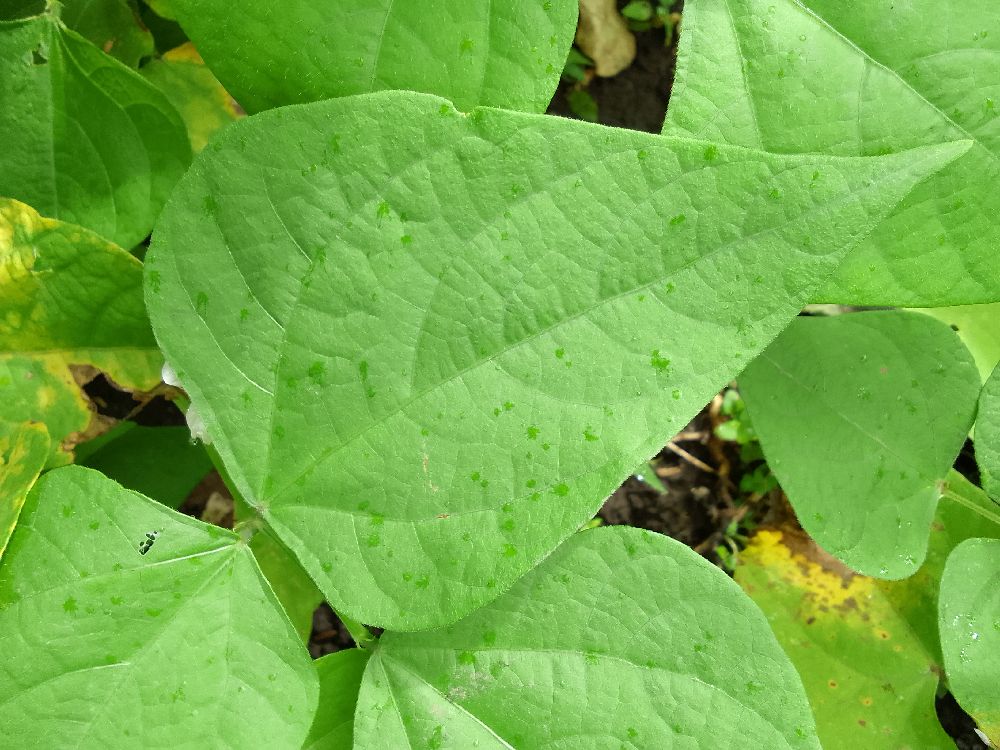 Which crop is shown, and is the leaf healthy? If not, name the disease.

common bean, healthy
